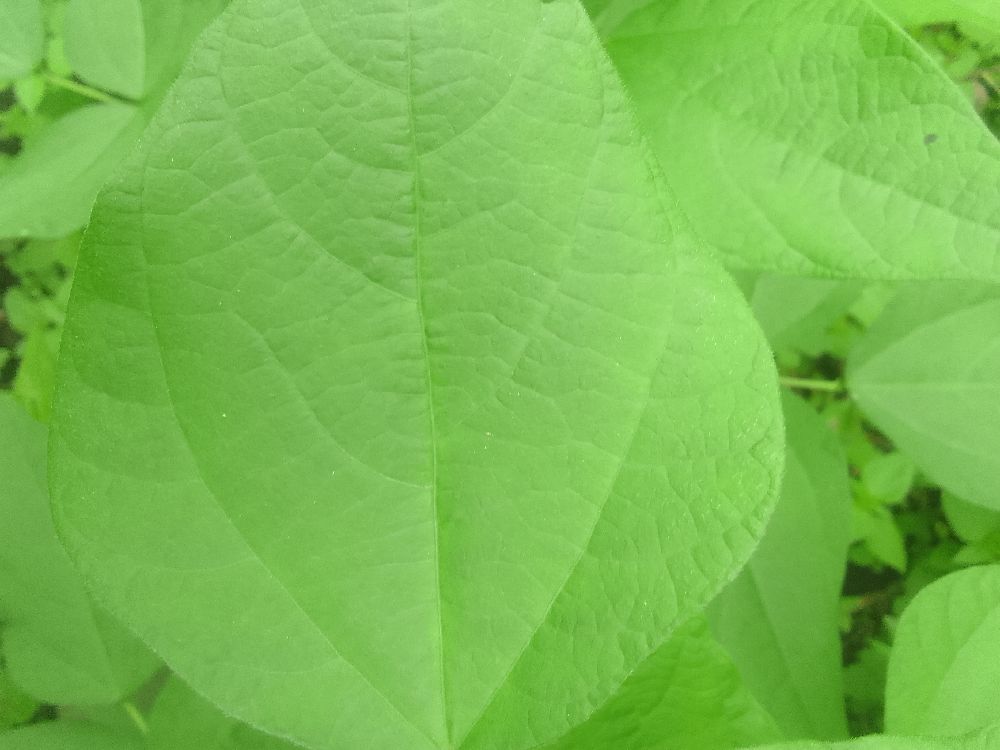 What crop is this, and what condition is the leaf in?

common bean, healthy
